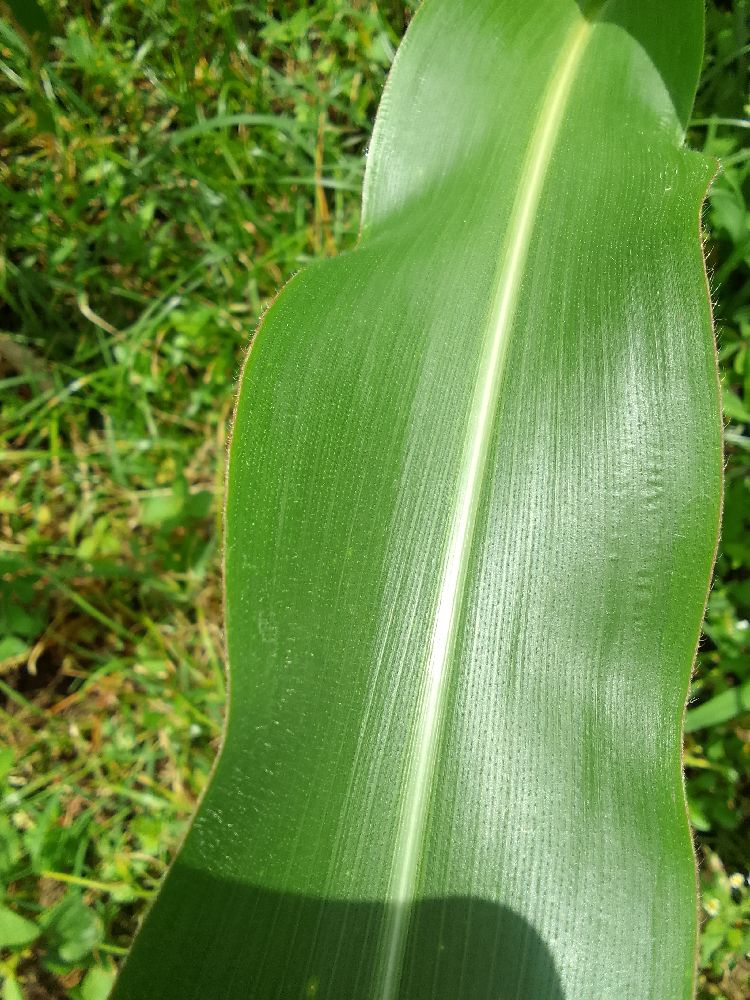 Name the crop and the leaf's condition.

maize, healthy
